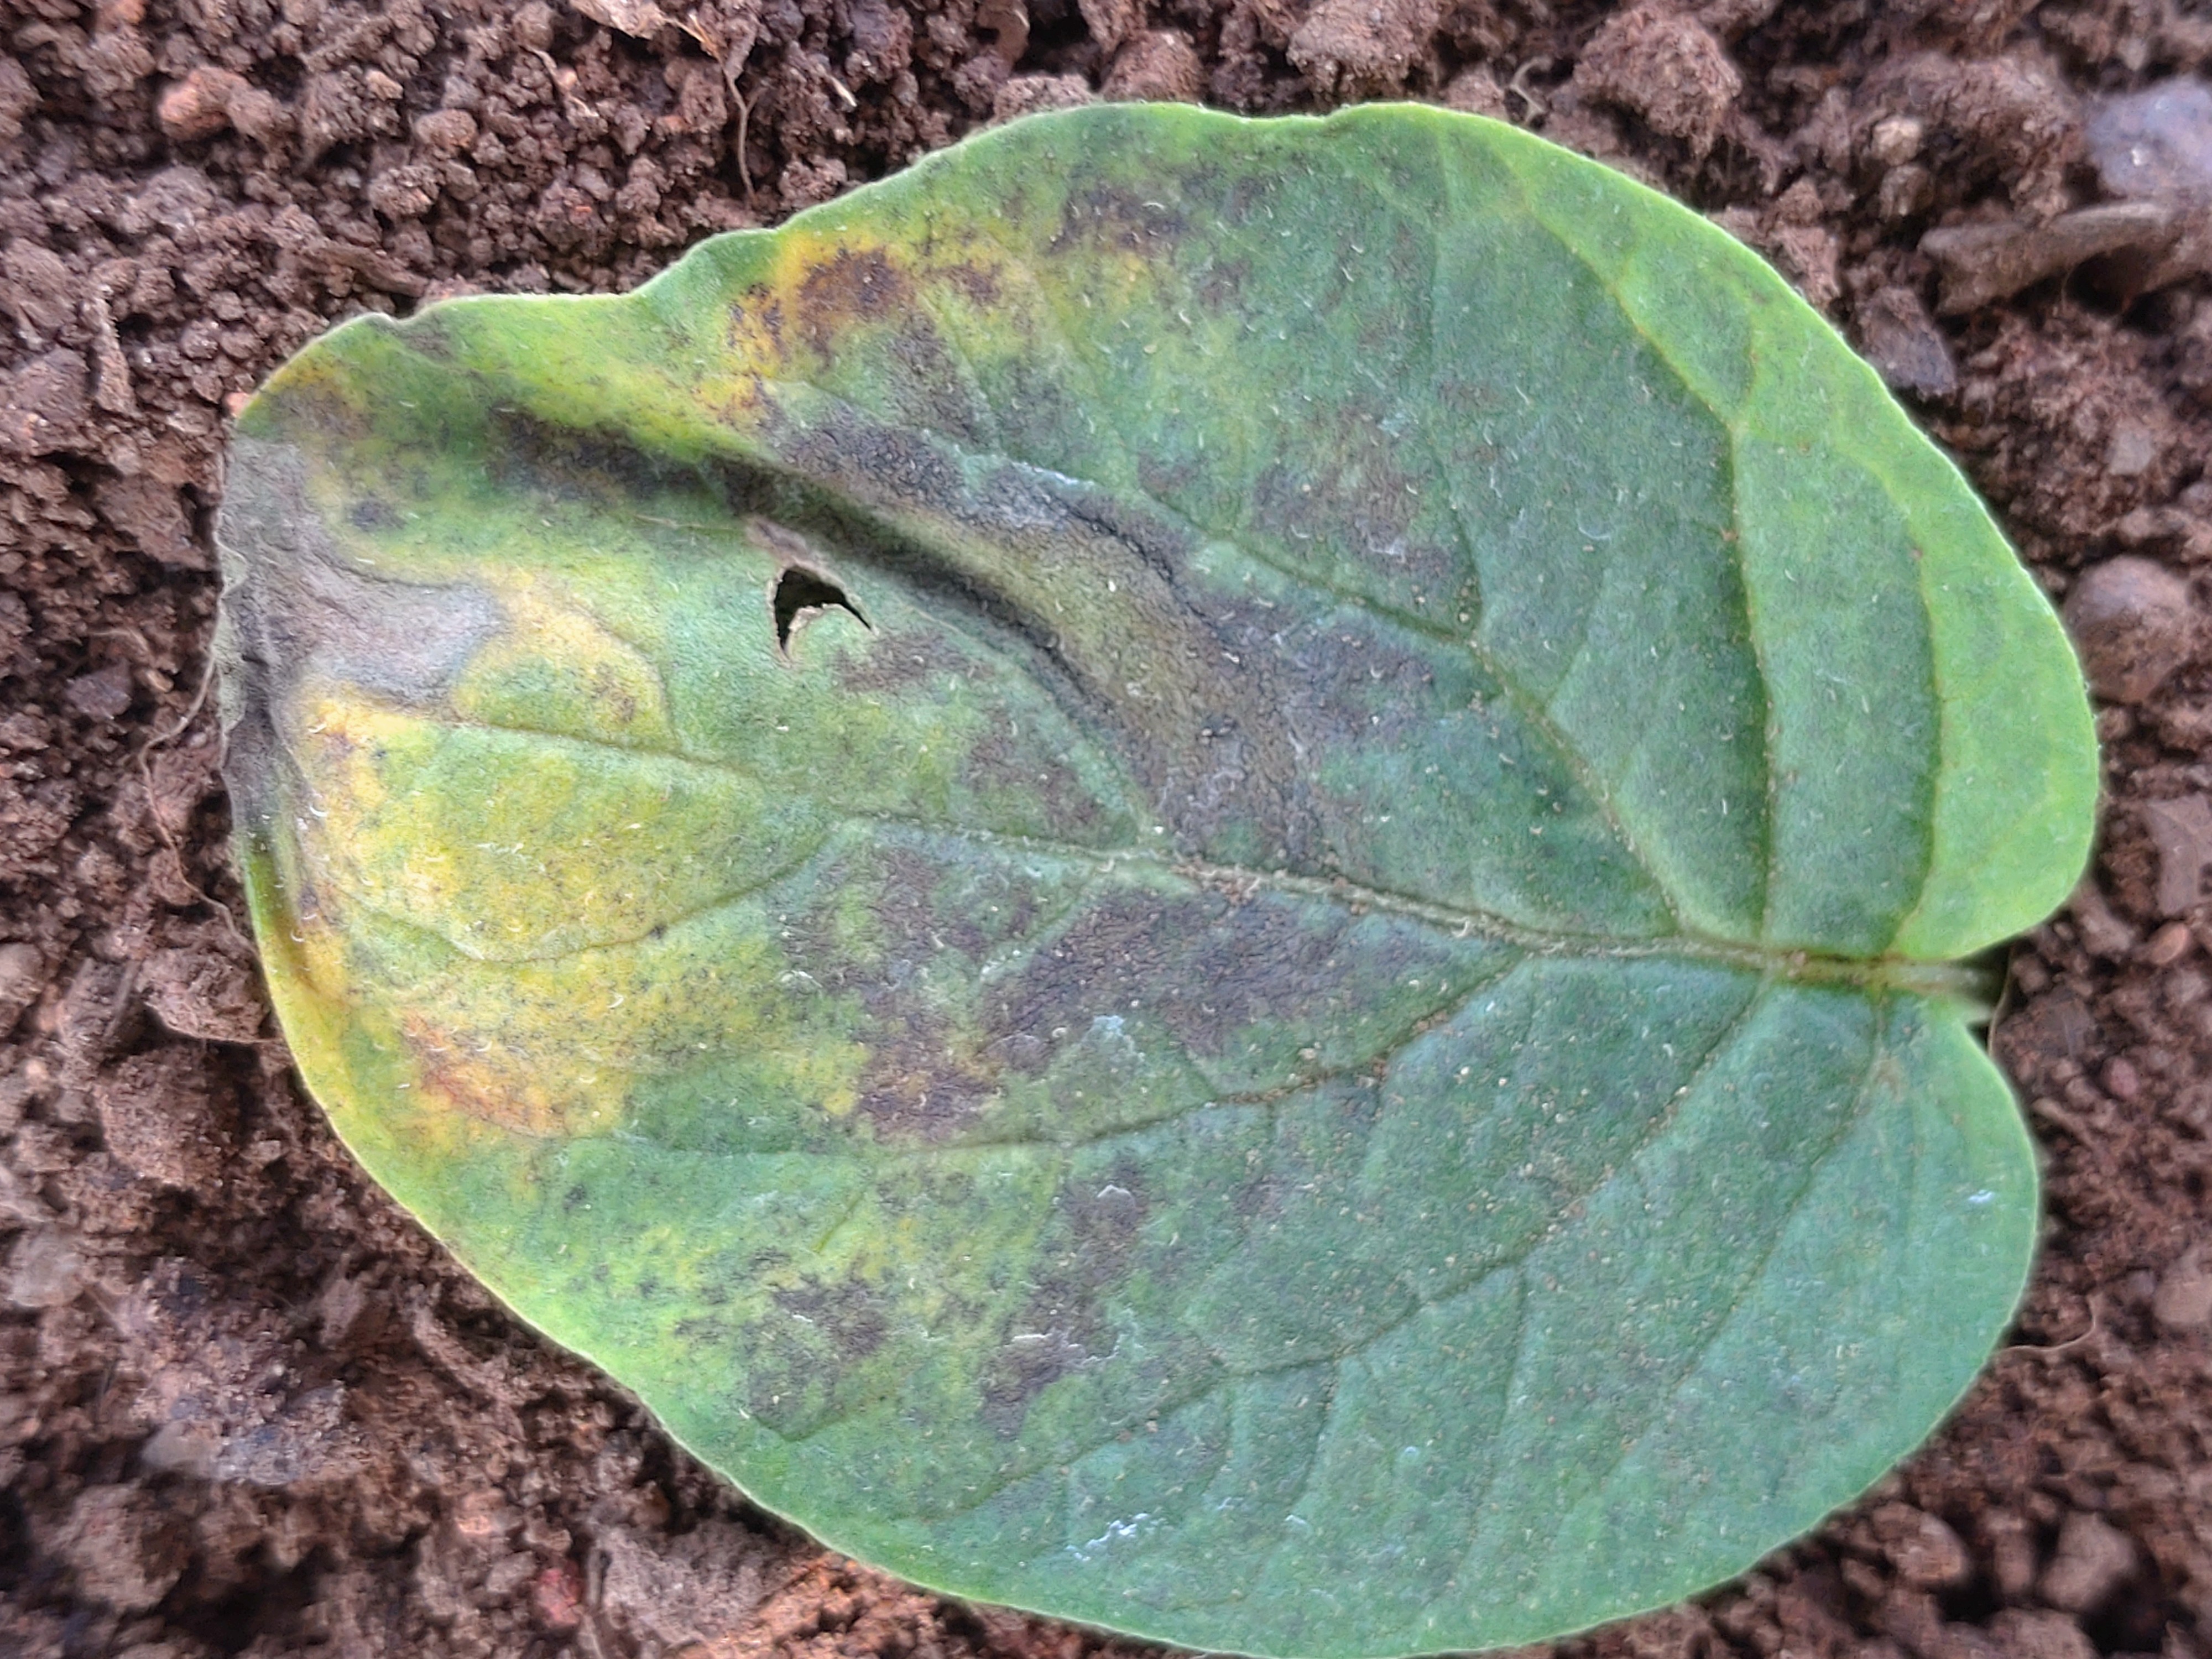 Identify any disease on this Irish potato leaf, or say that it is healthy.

late blight
